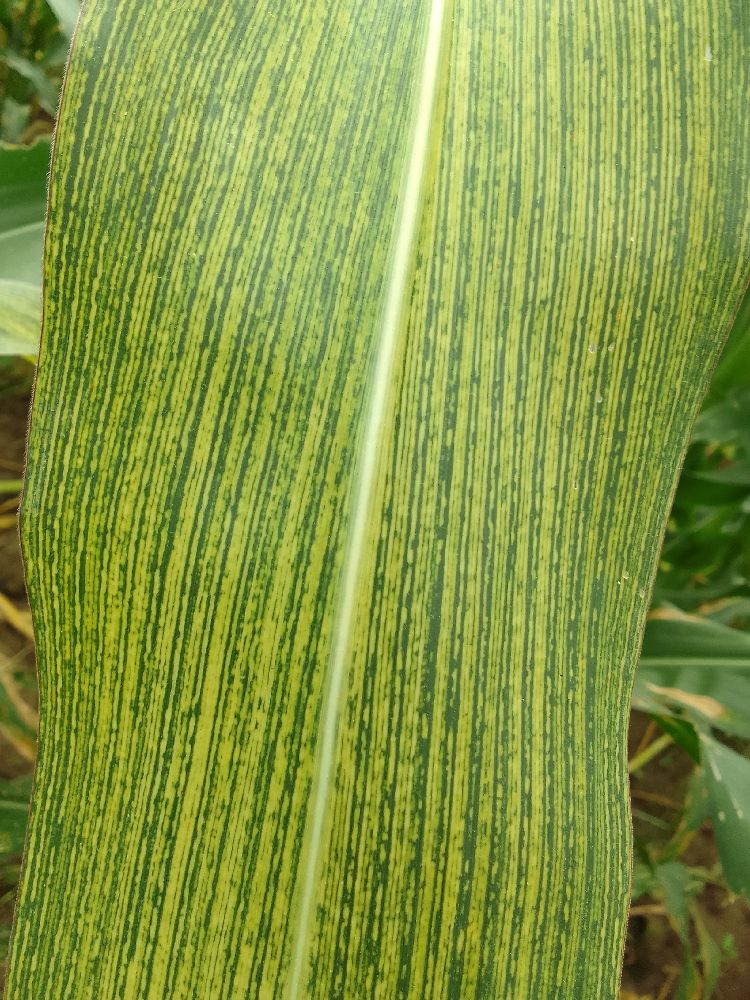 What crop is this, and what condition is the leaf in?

maize, maize streak virus
